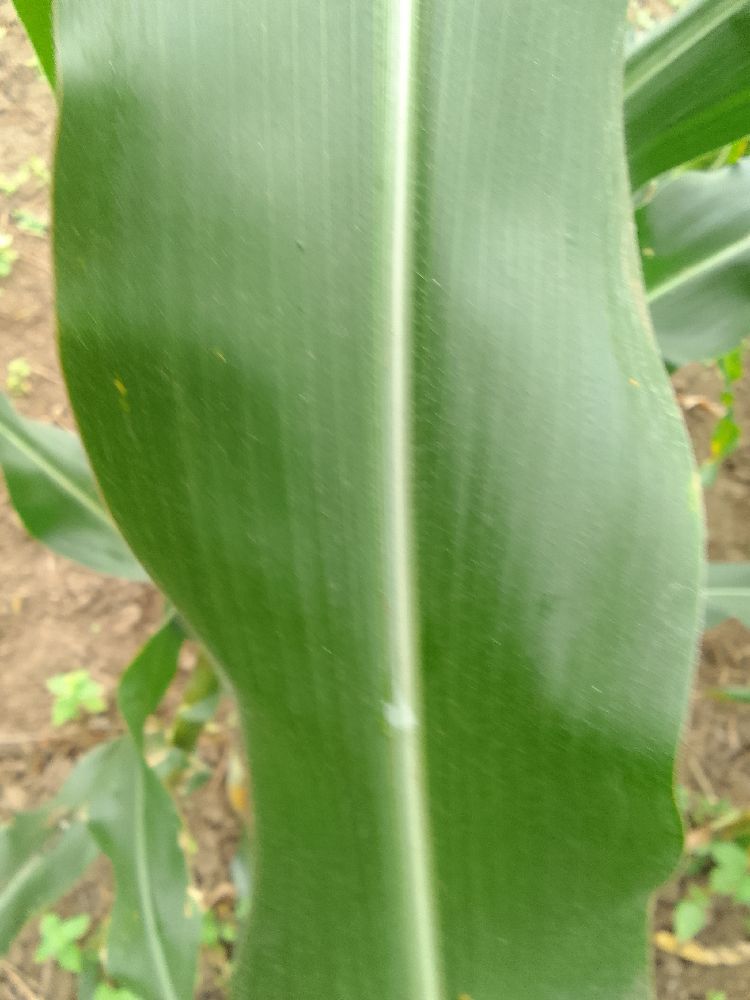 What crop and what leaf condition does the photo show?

maize, healthy
